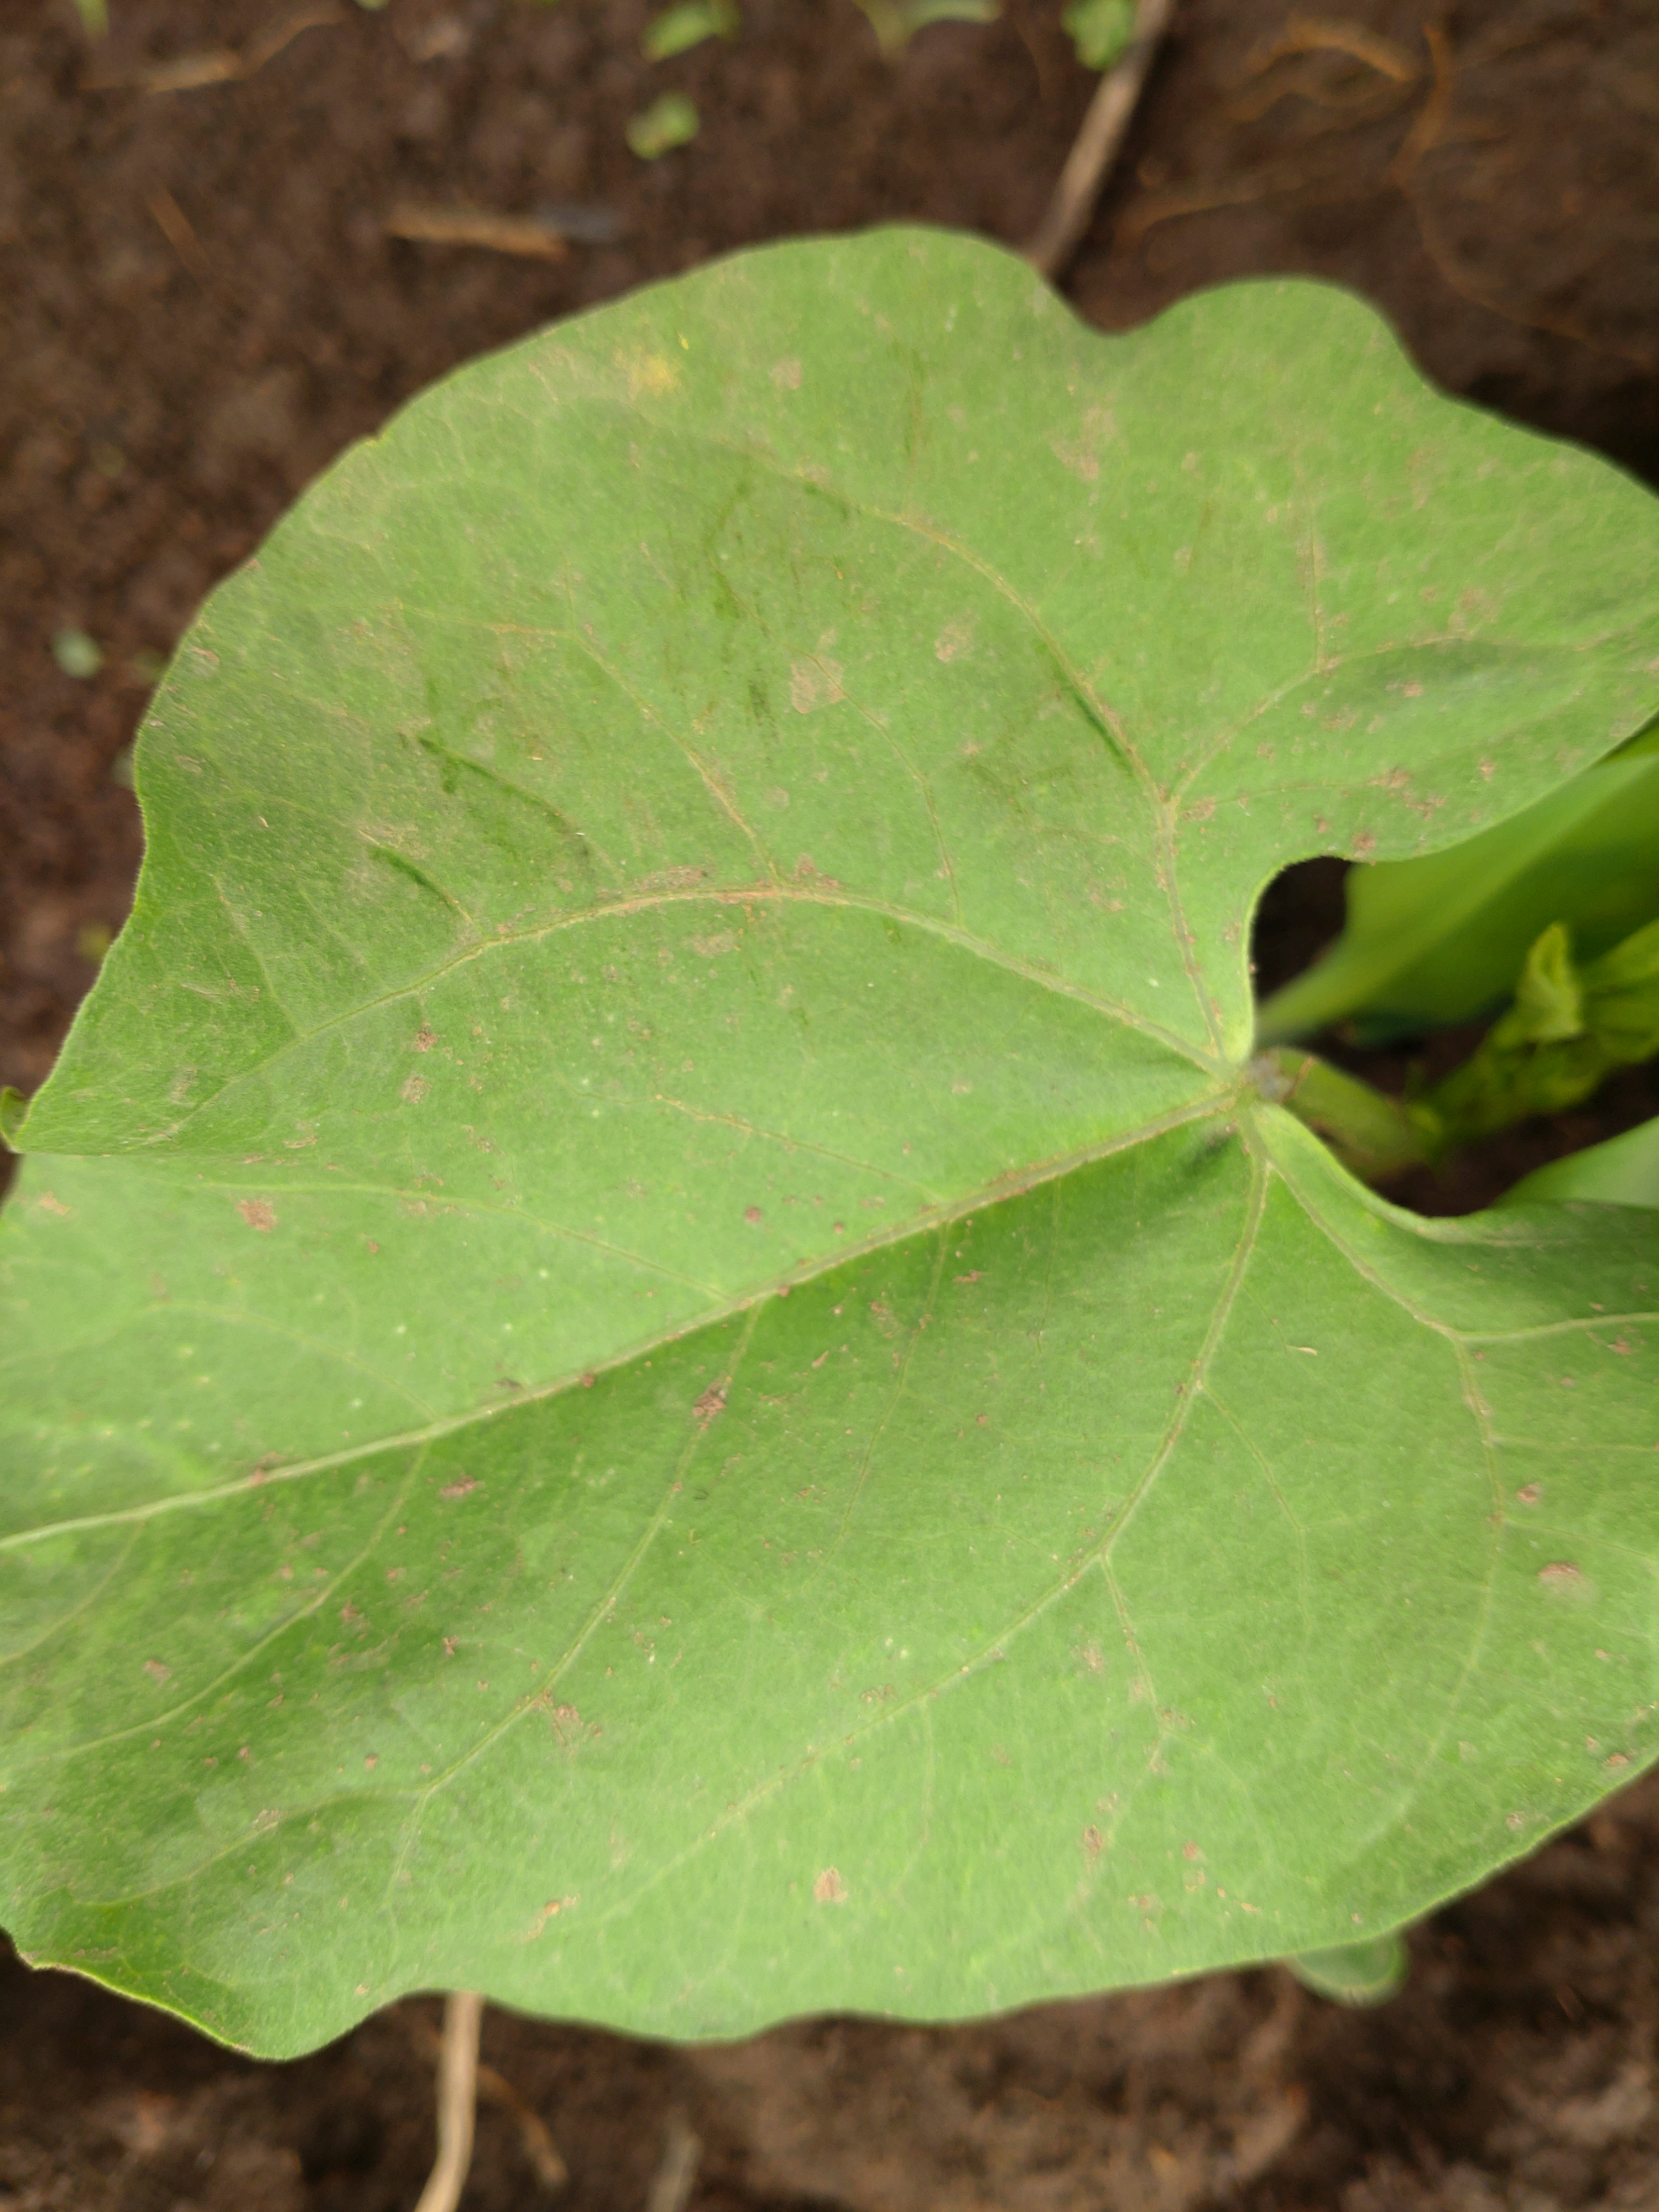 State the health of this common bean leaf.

healthy
